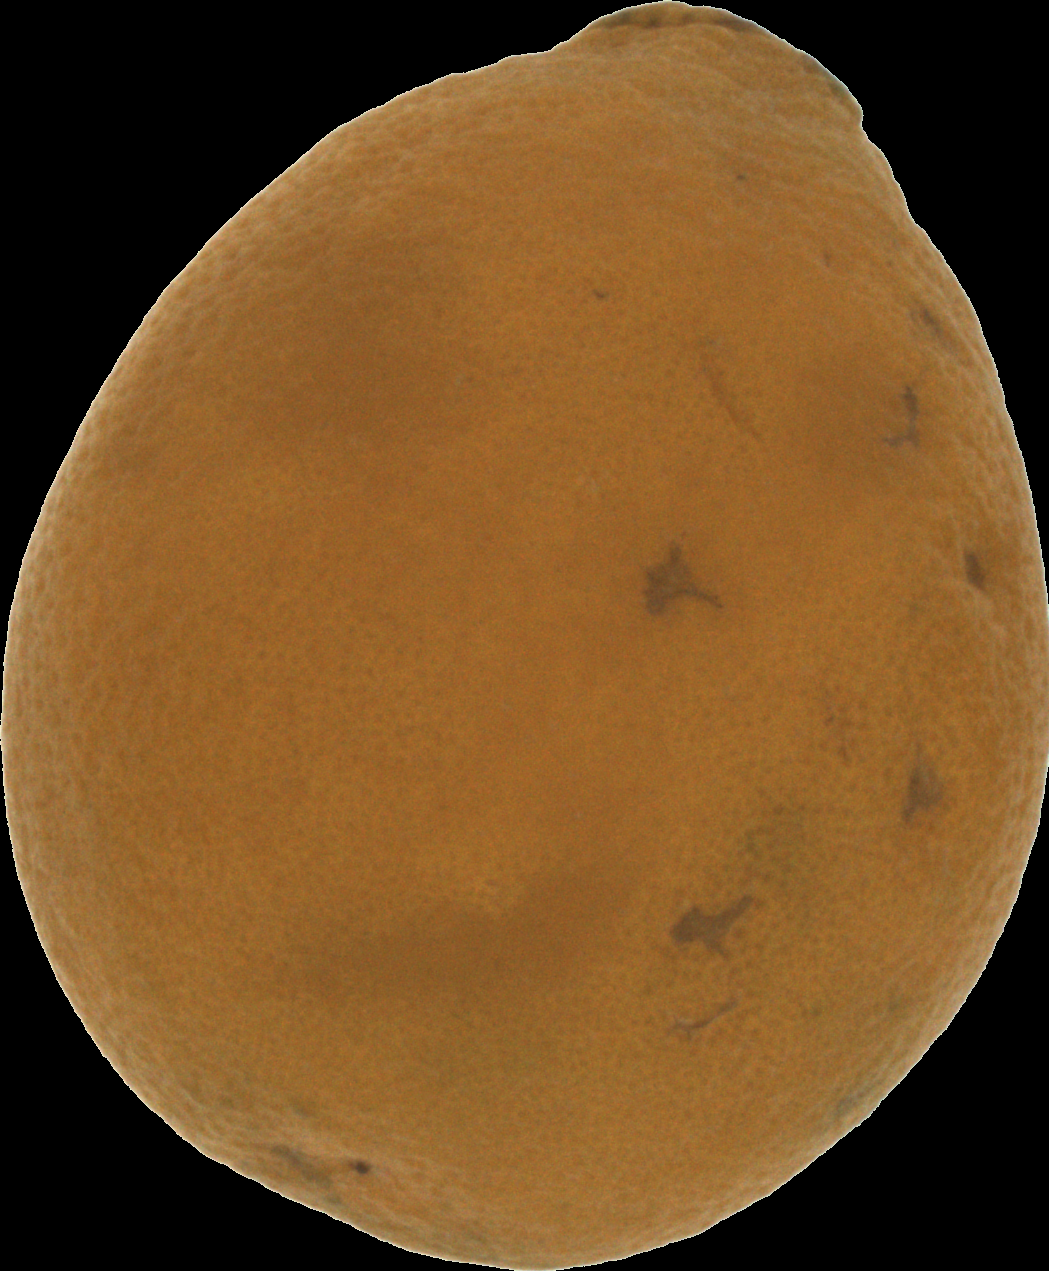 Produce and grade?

orange, bad
